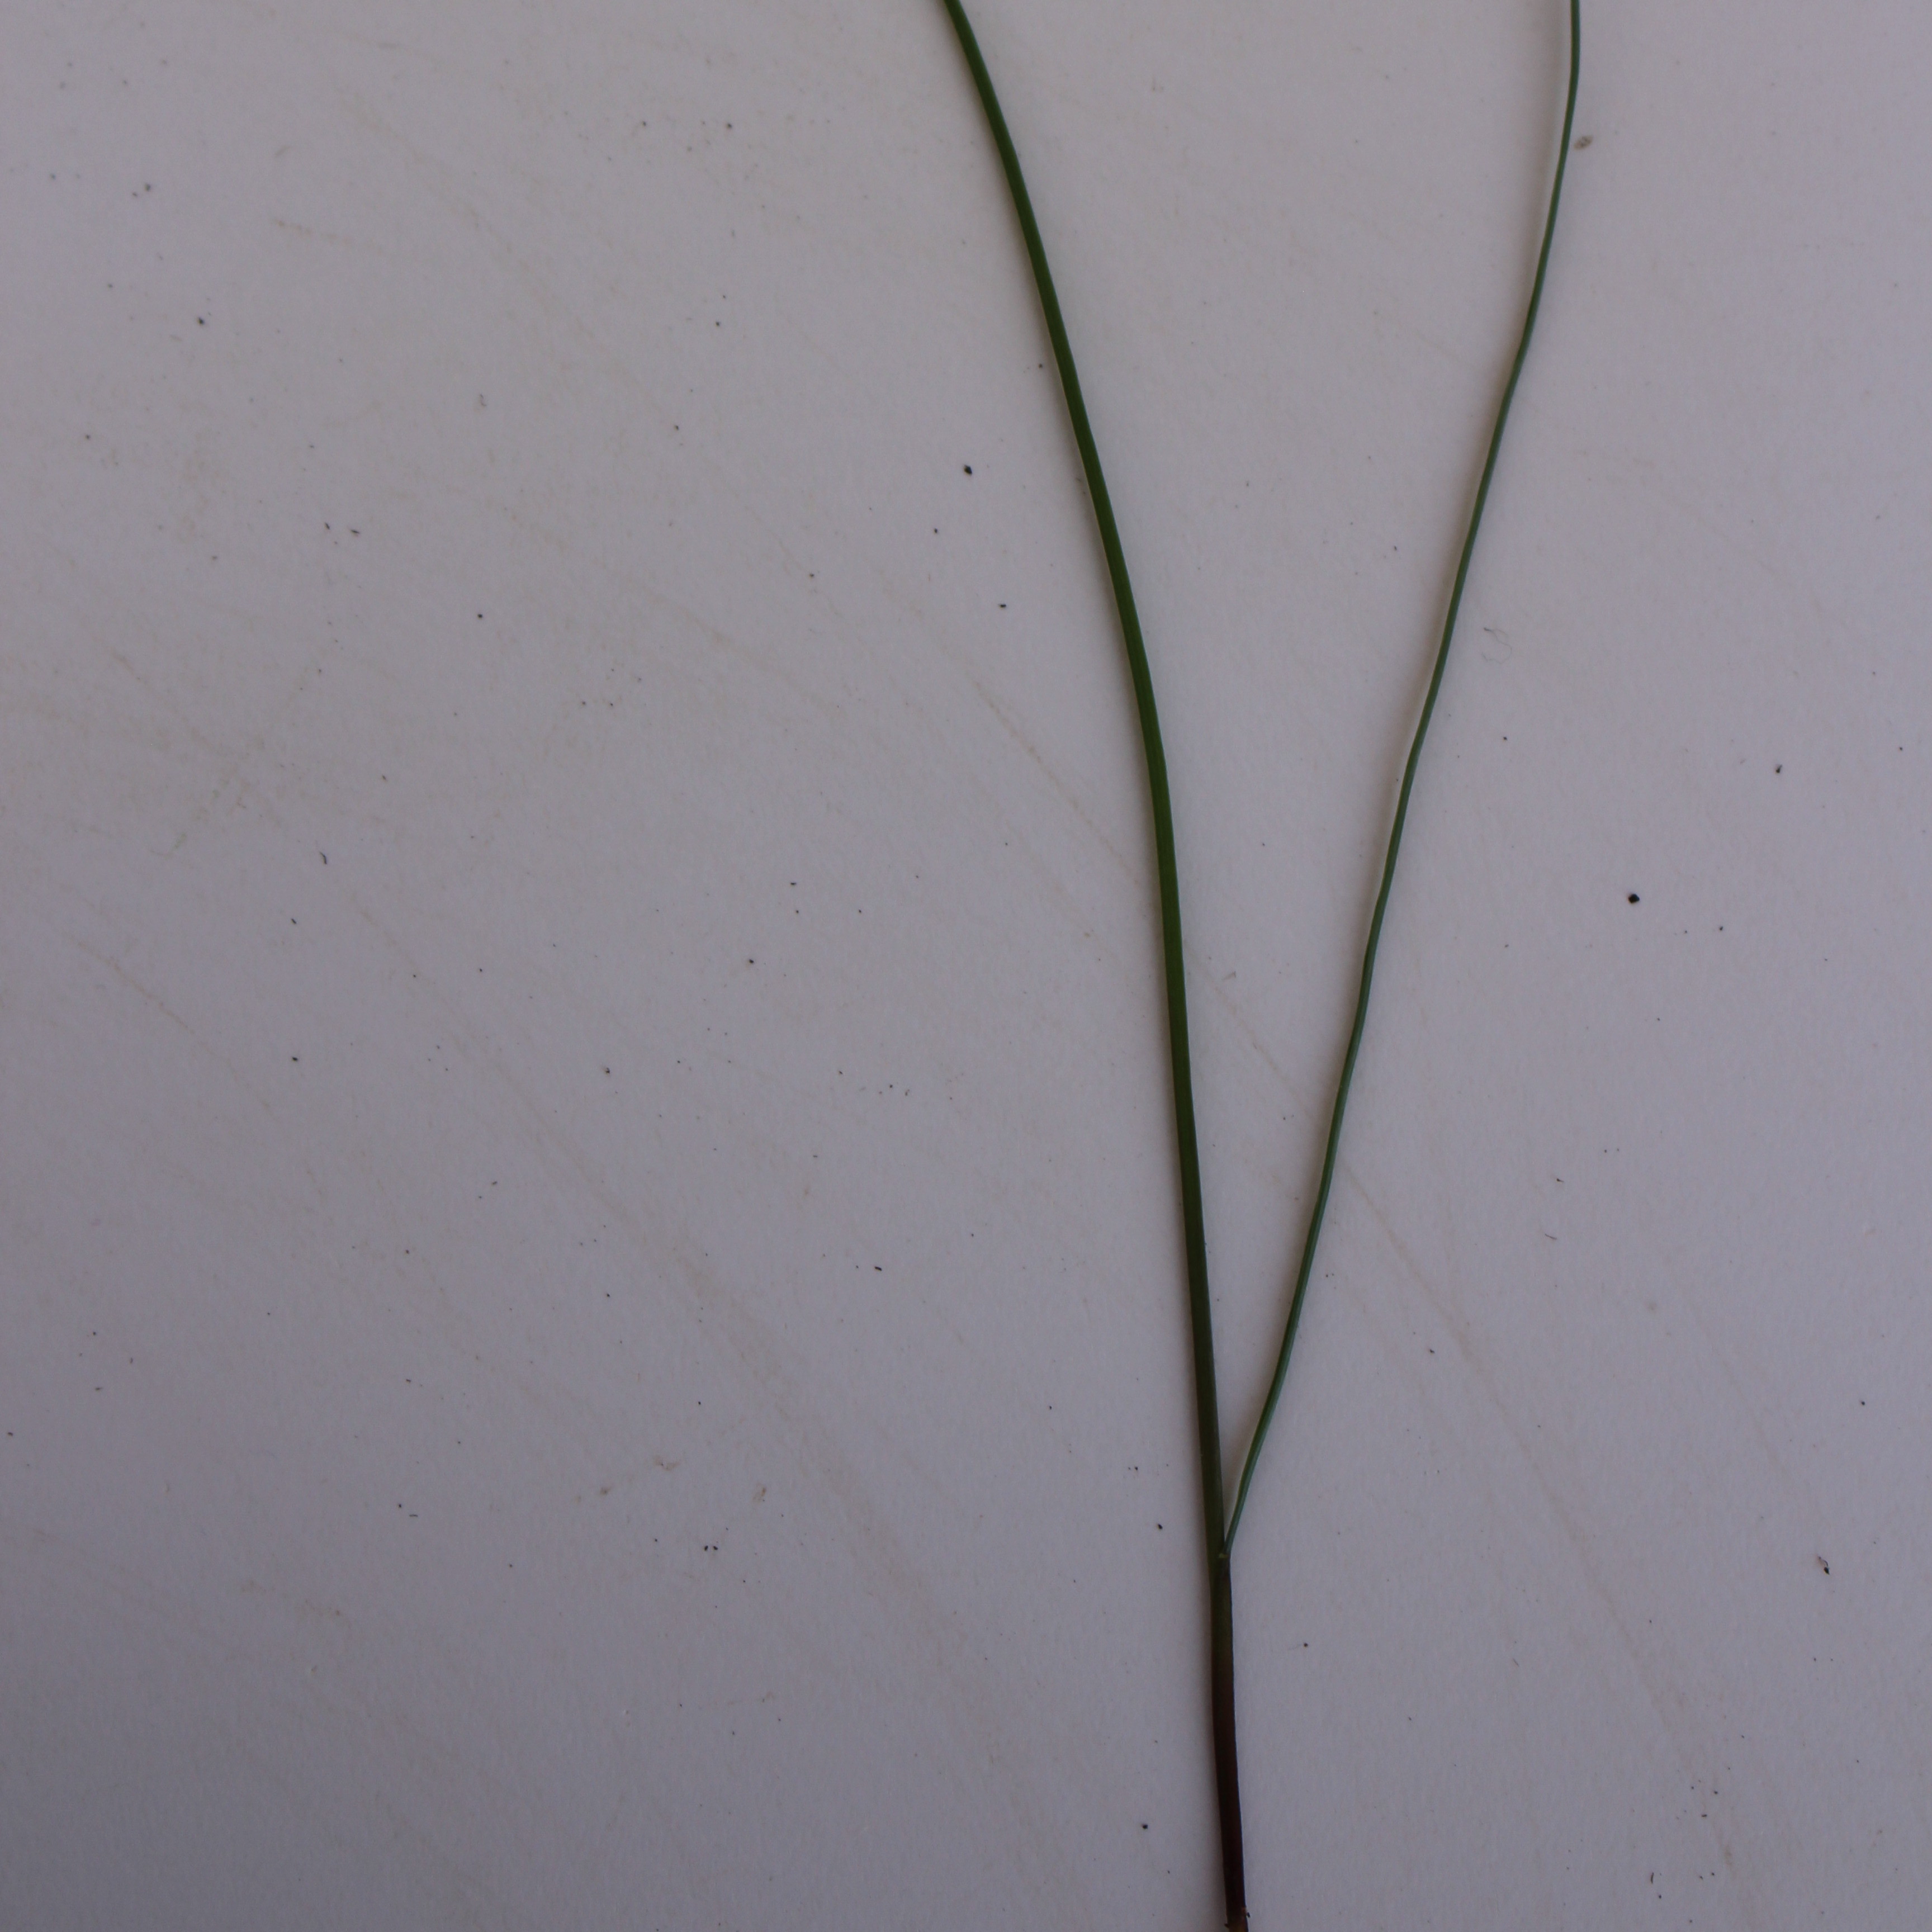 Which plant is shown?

Lolium multiflorum
